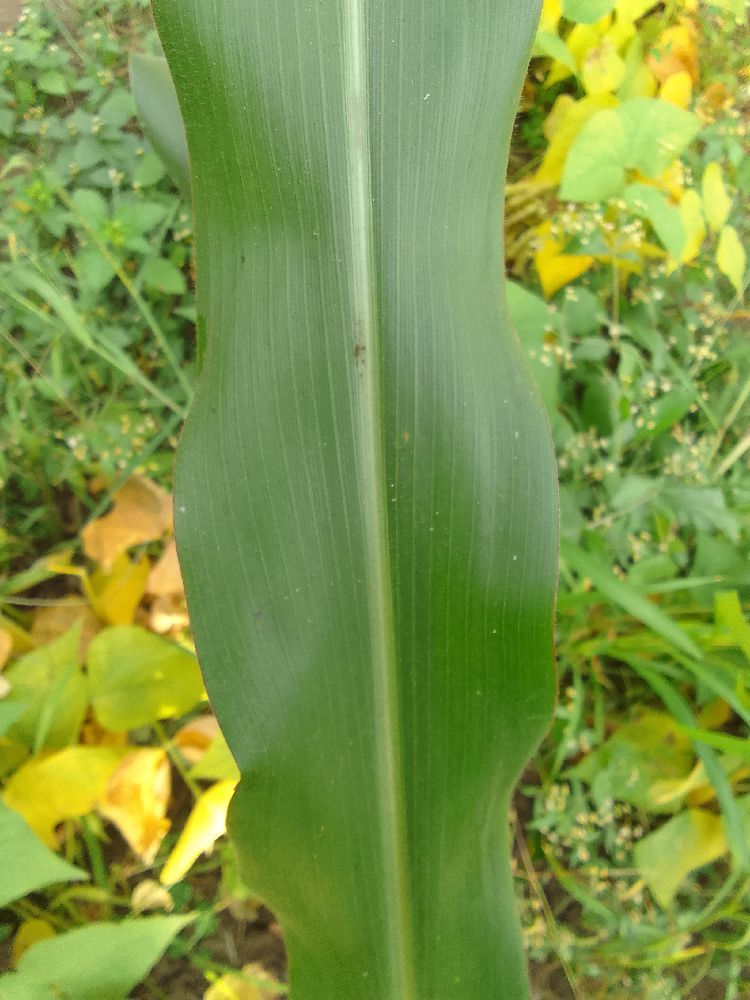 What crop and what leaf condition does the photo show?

maize, healthy
